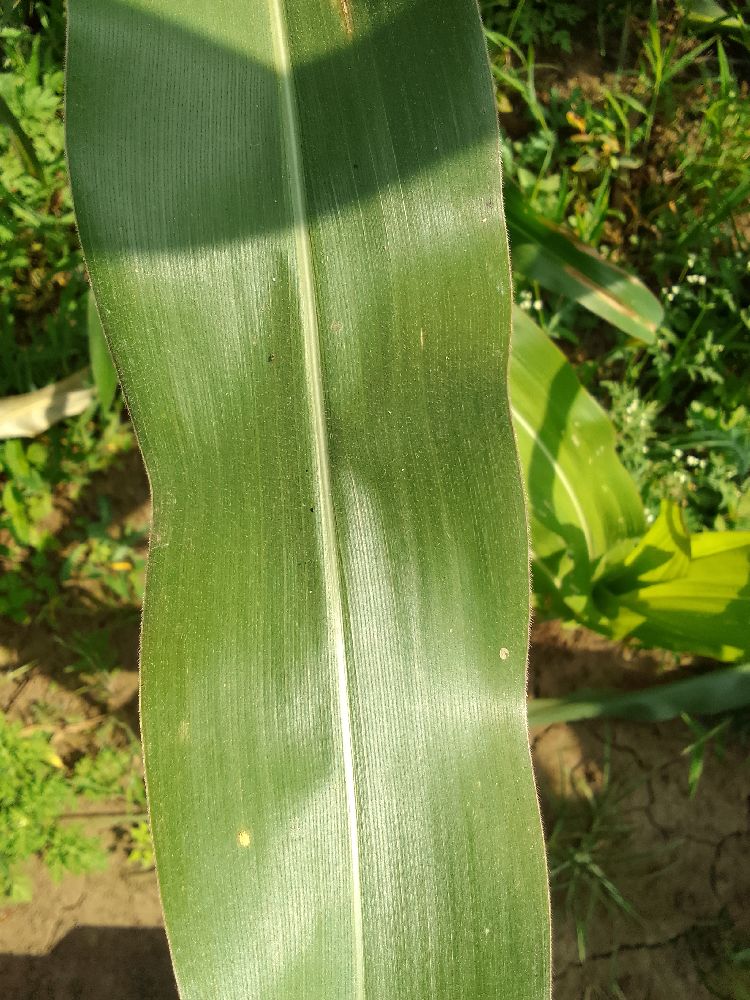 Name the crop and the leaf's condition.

maize, healthy
